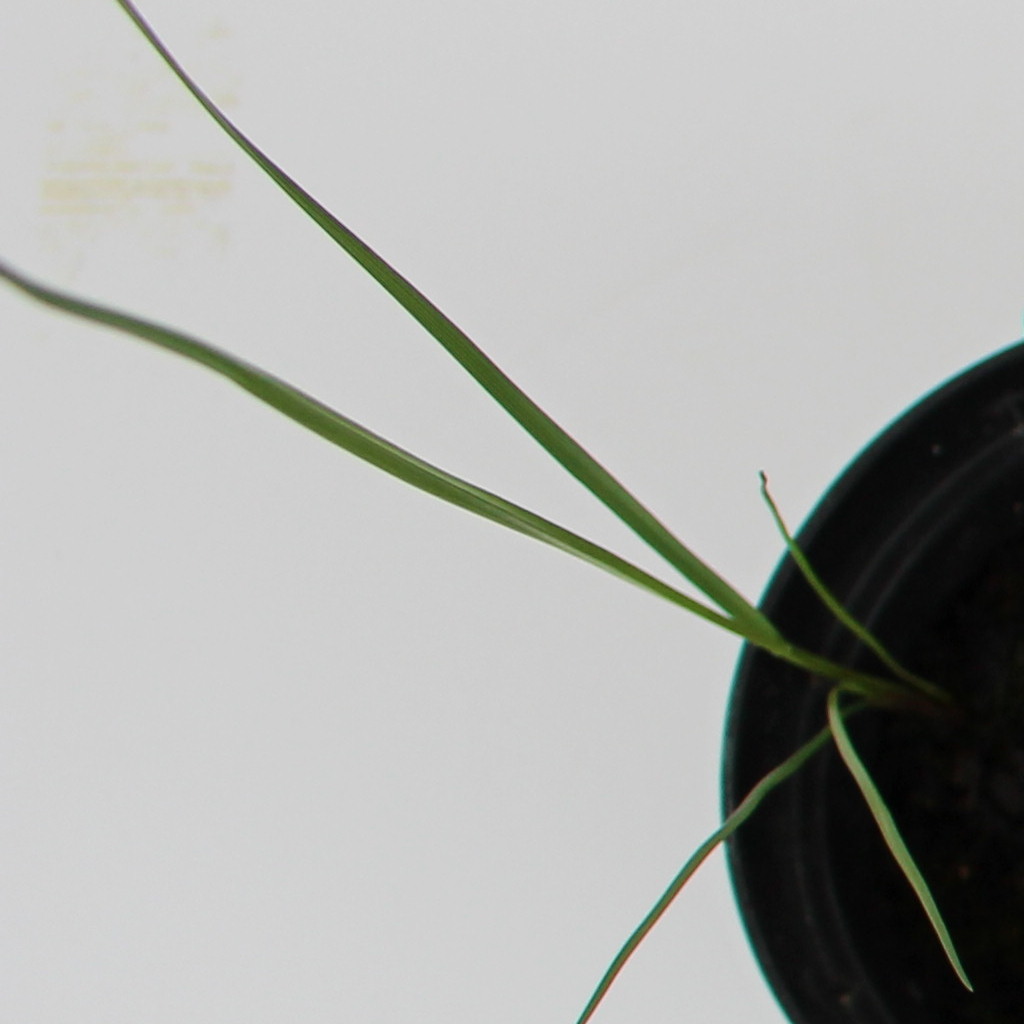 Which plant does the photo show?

Lolium multiflorum
